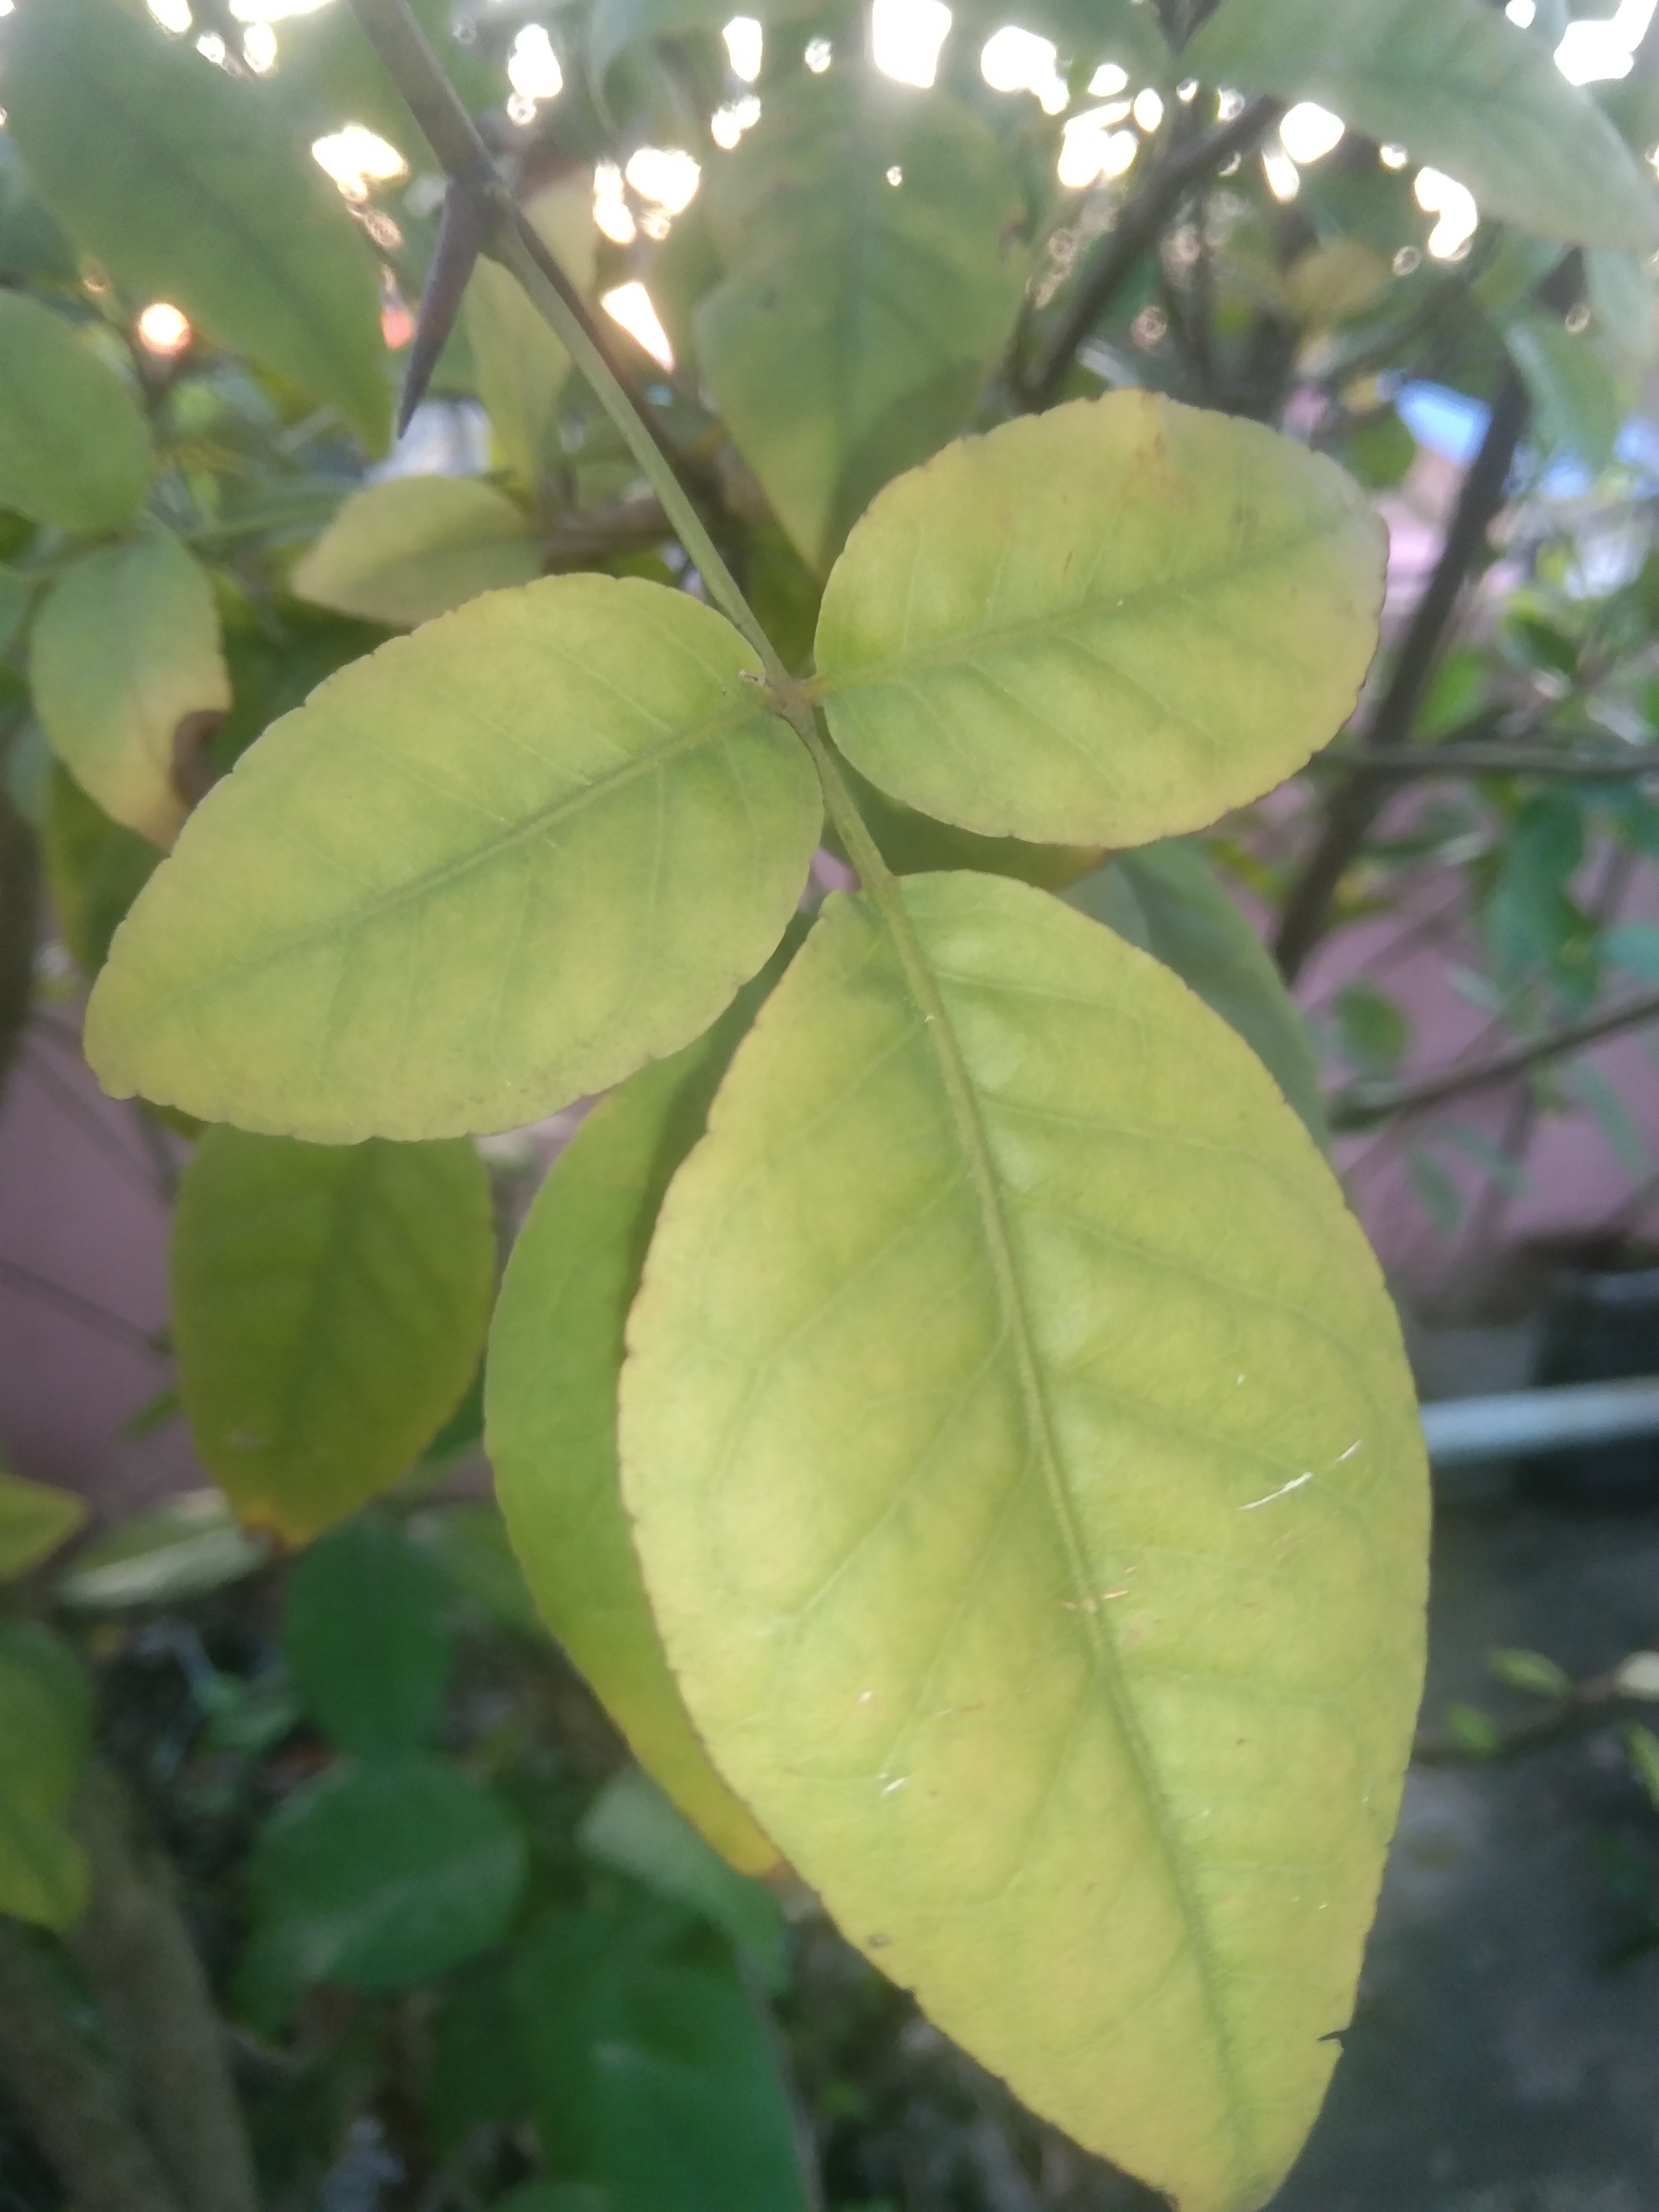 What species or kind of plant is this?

wood apple
